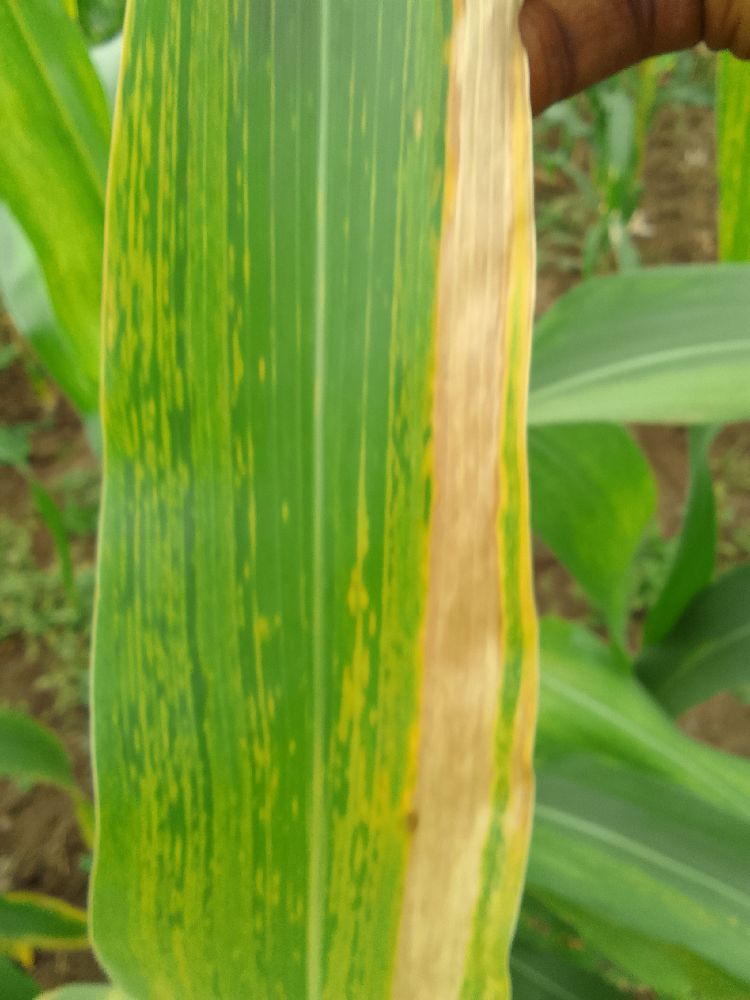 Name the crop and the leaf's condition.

maize, maize lethal necrosis
